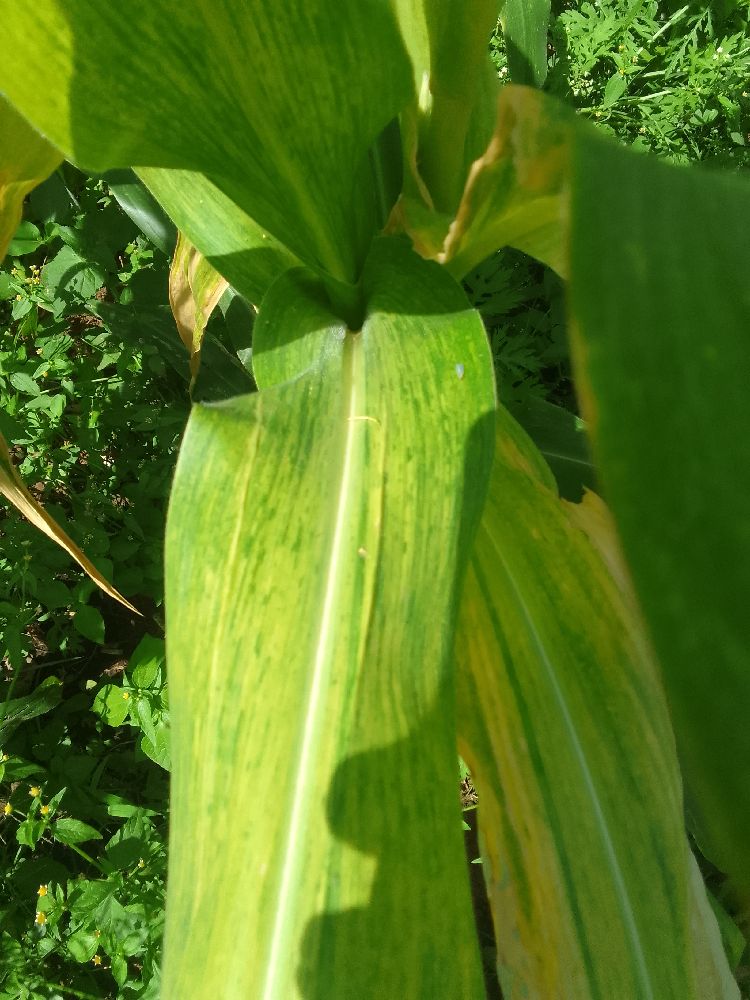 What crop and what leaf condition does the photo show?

maize, maize lethal necrosis
